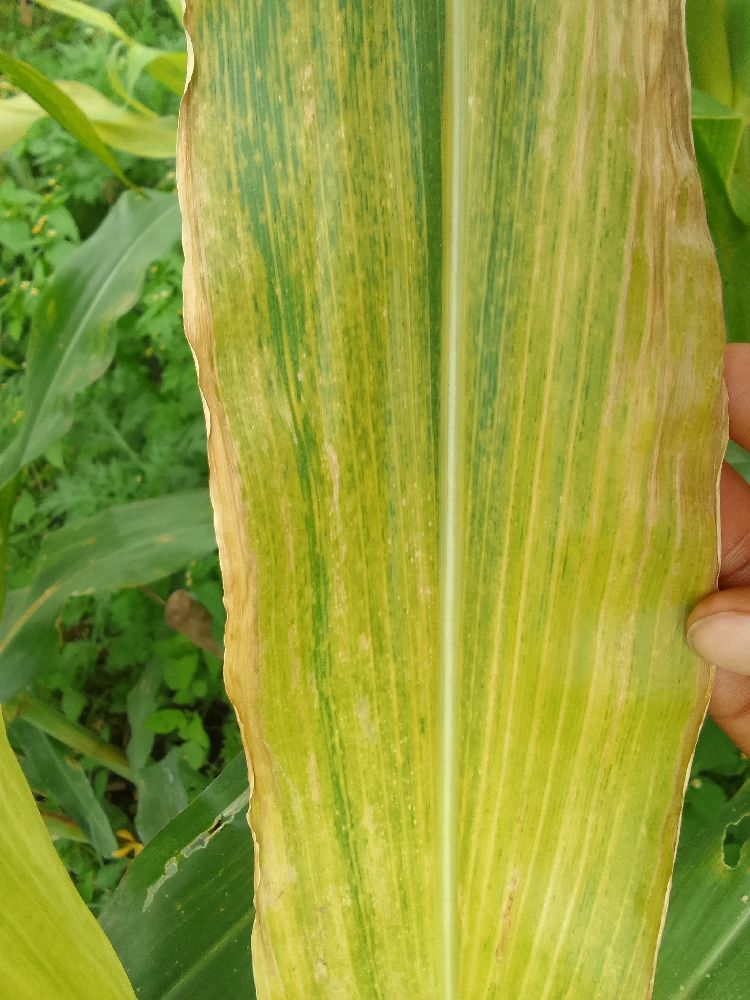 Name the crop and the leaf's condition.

maize, maize lethal necrosis
